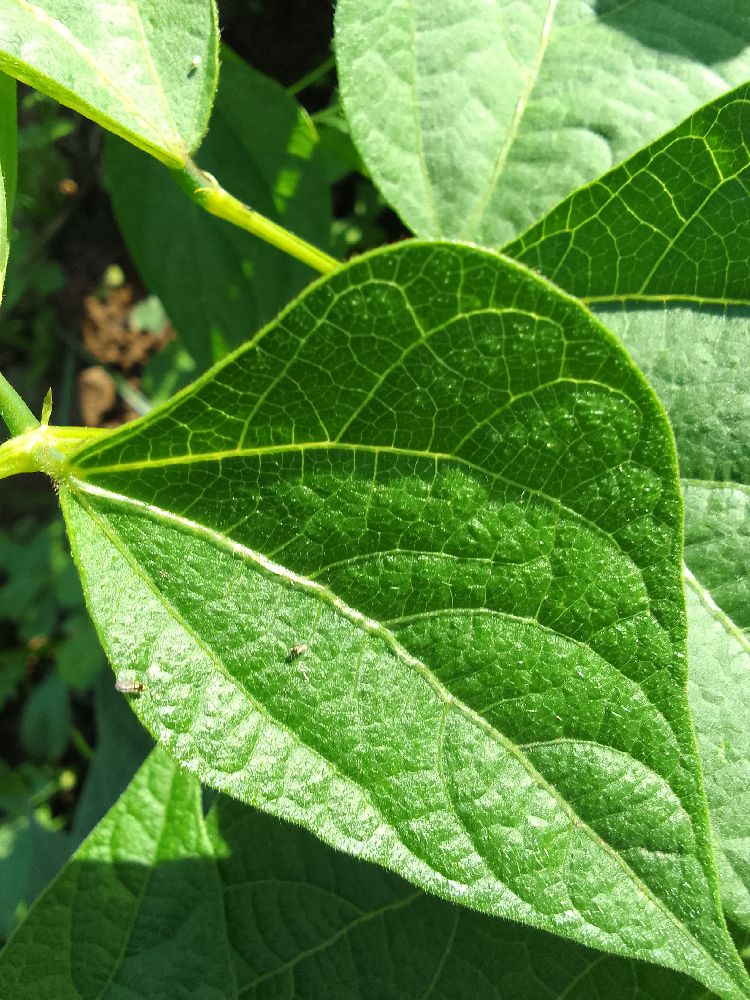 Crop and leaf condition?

common bean, healthy
